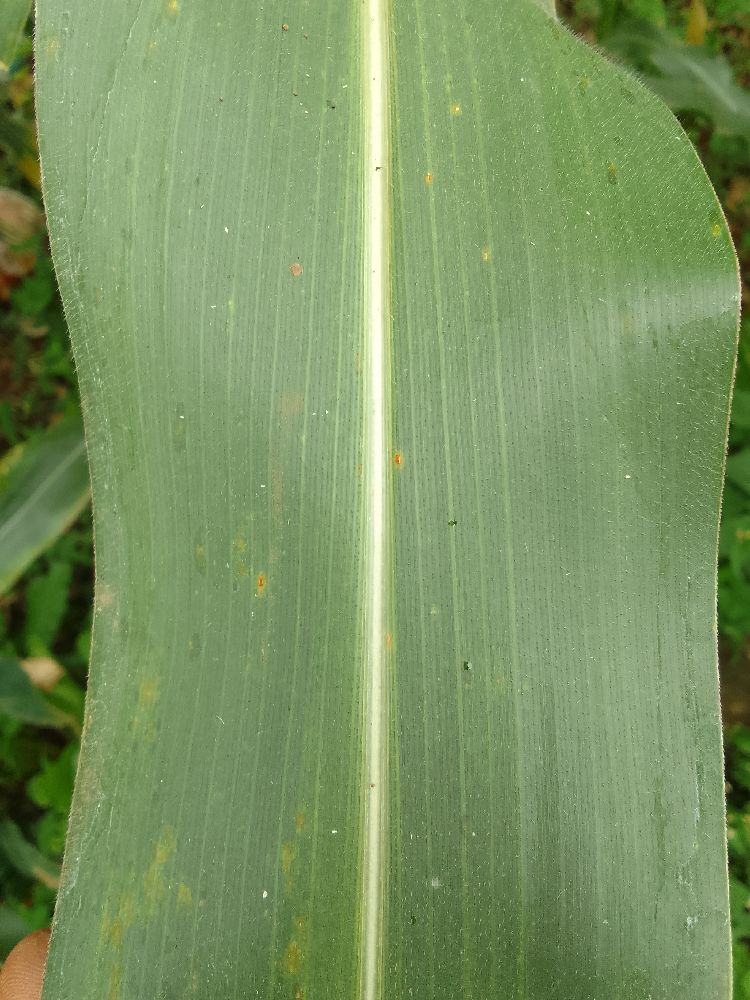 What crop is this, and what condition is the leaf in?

maize, healthy
